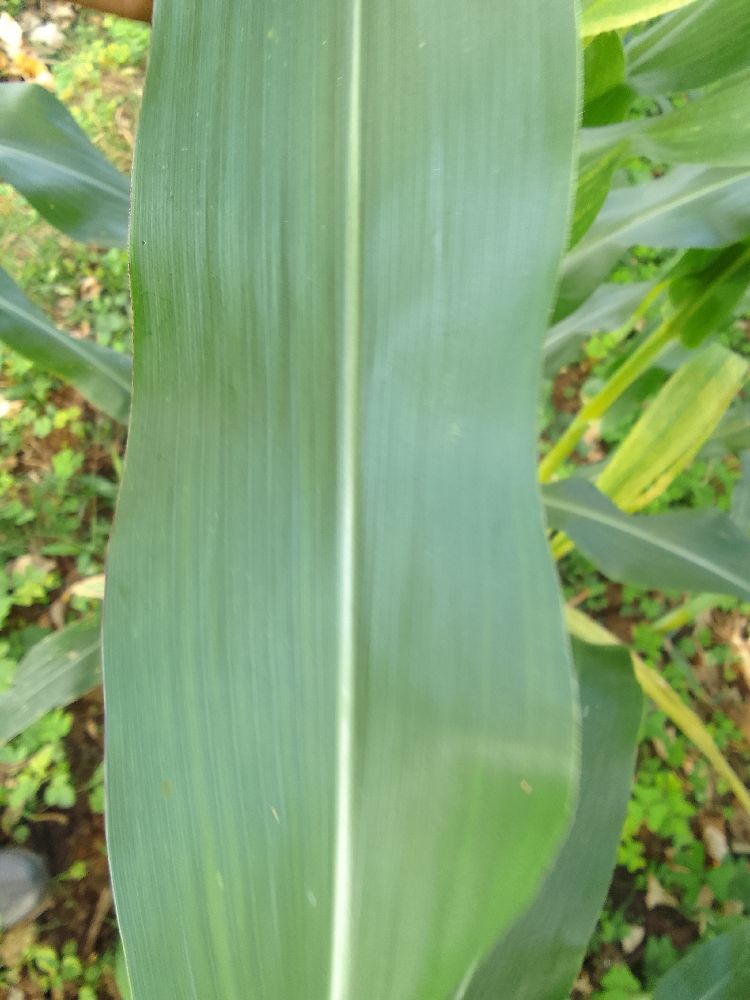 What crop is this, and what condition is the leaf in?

maize, healthy
